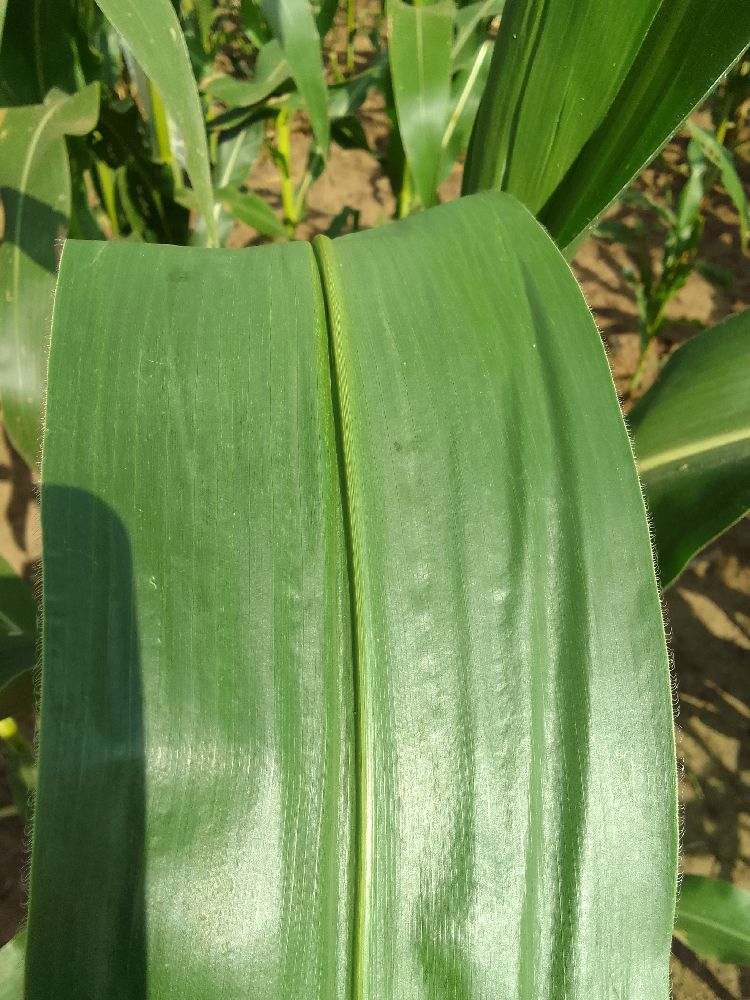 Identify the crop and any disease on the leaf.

maize, healthy
